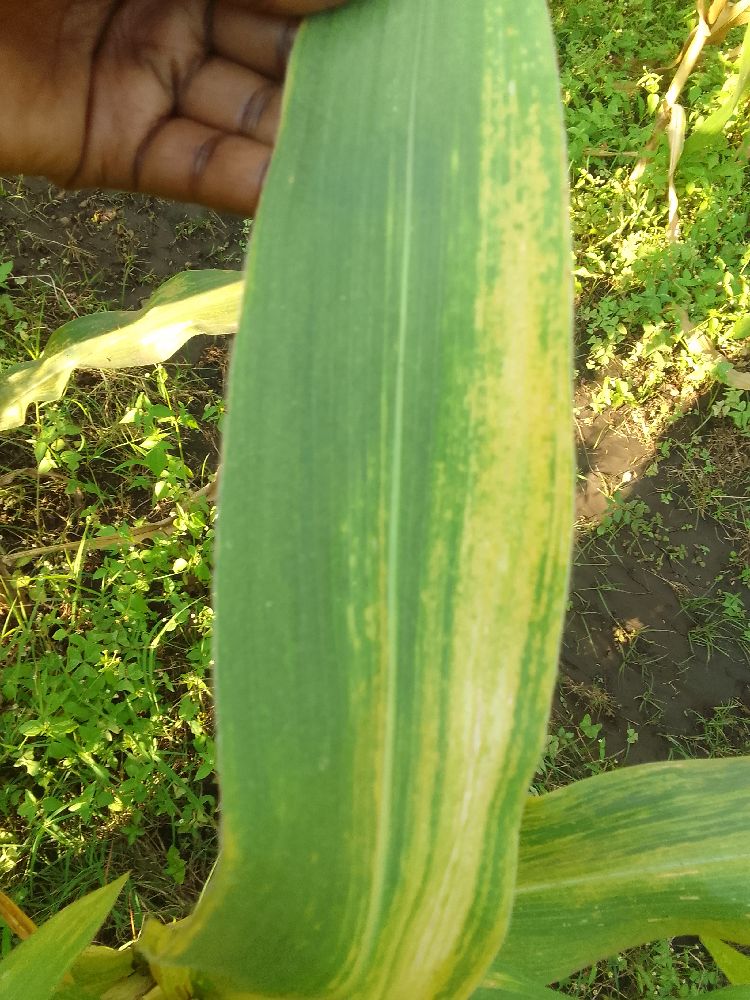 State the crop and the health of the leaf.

maize, maize lethal necrosis
